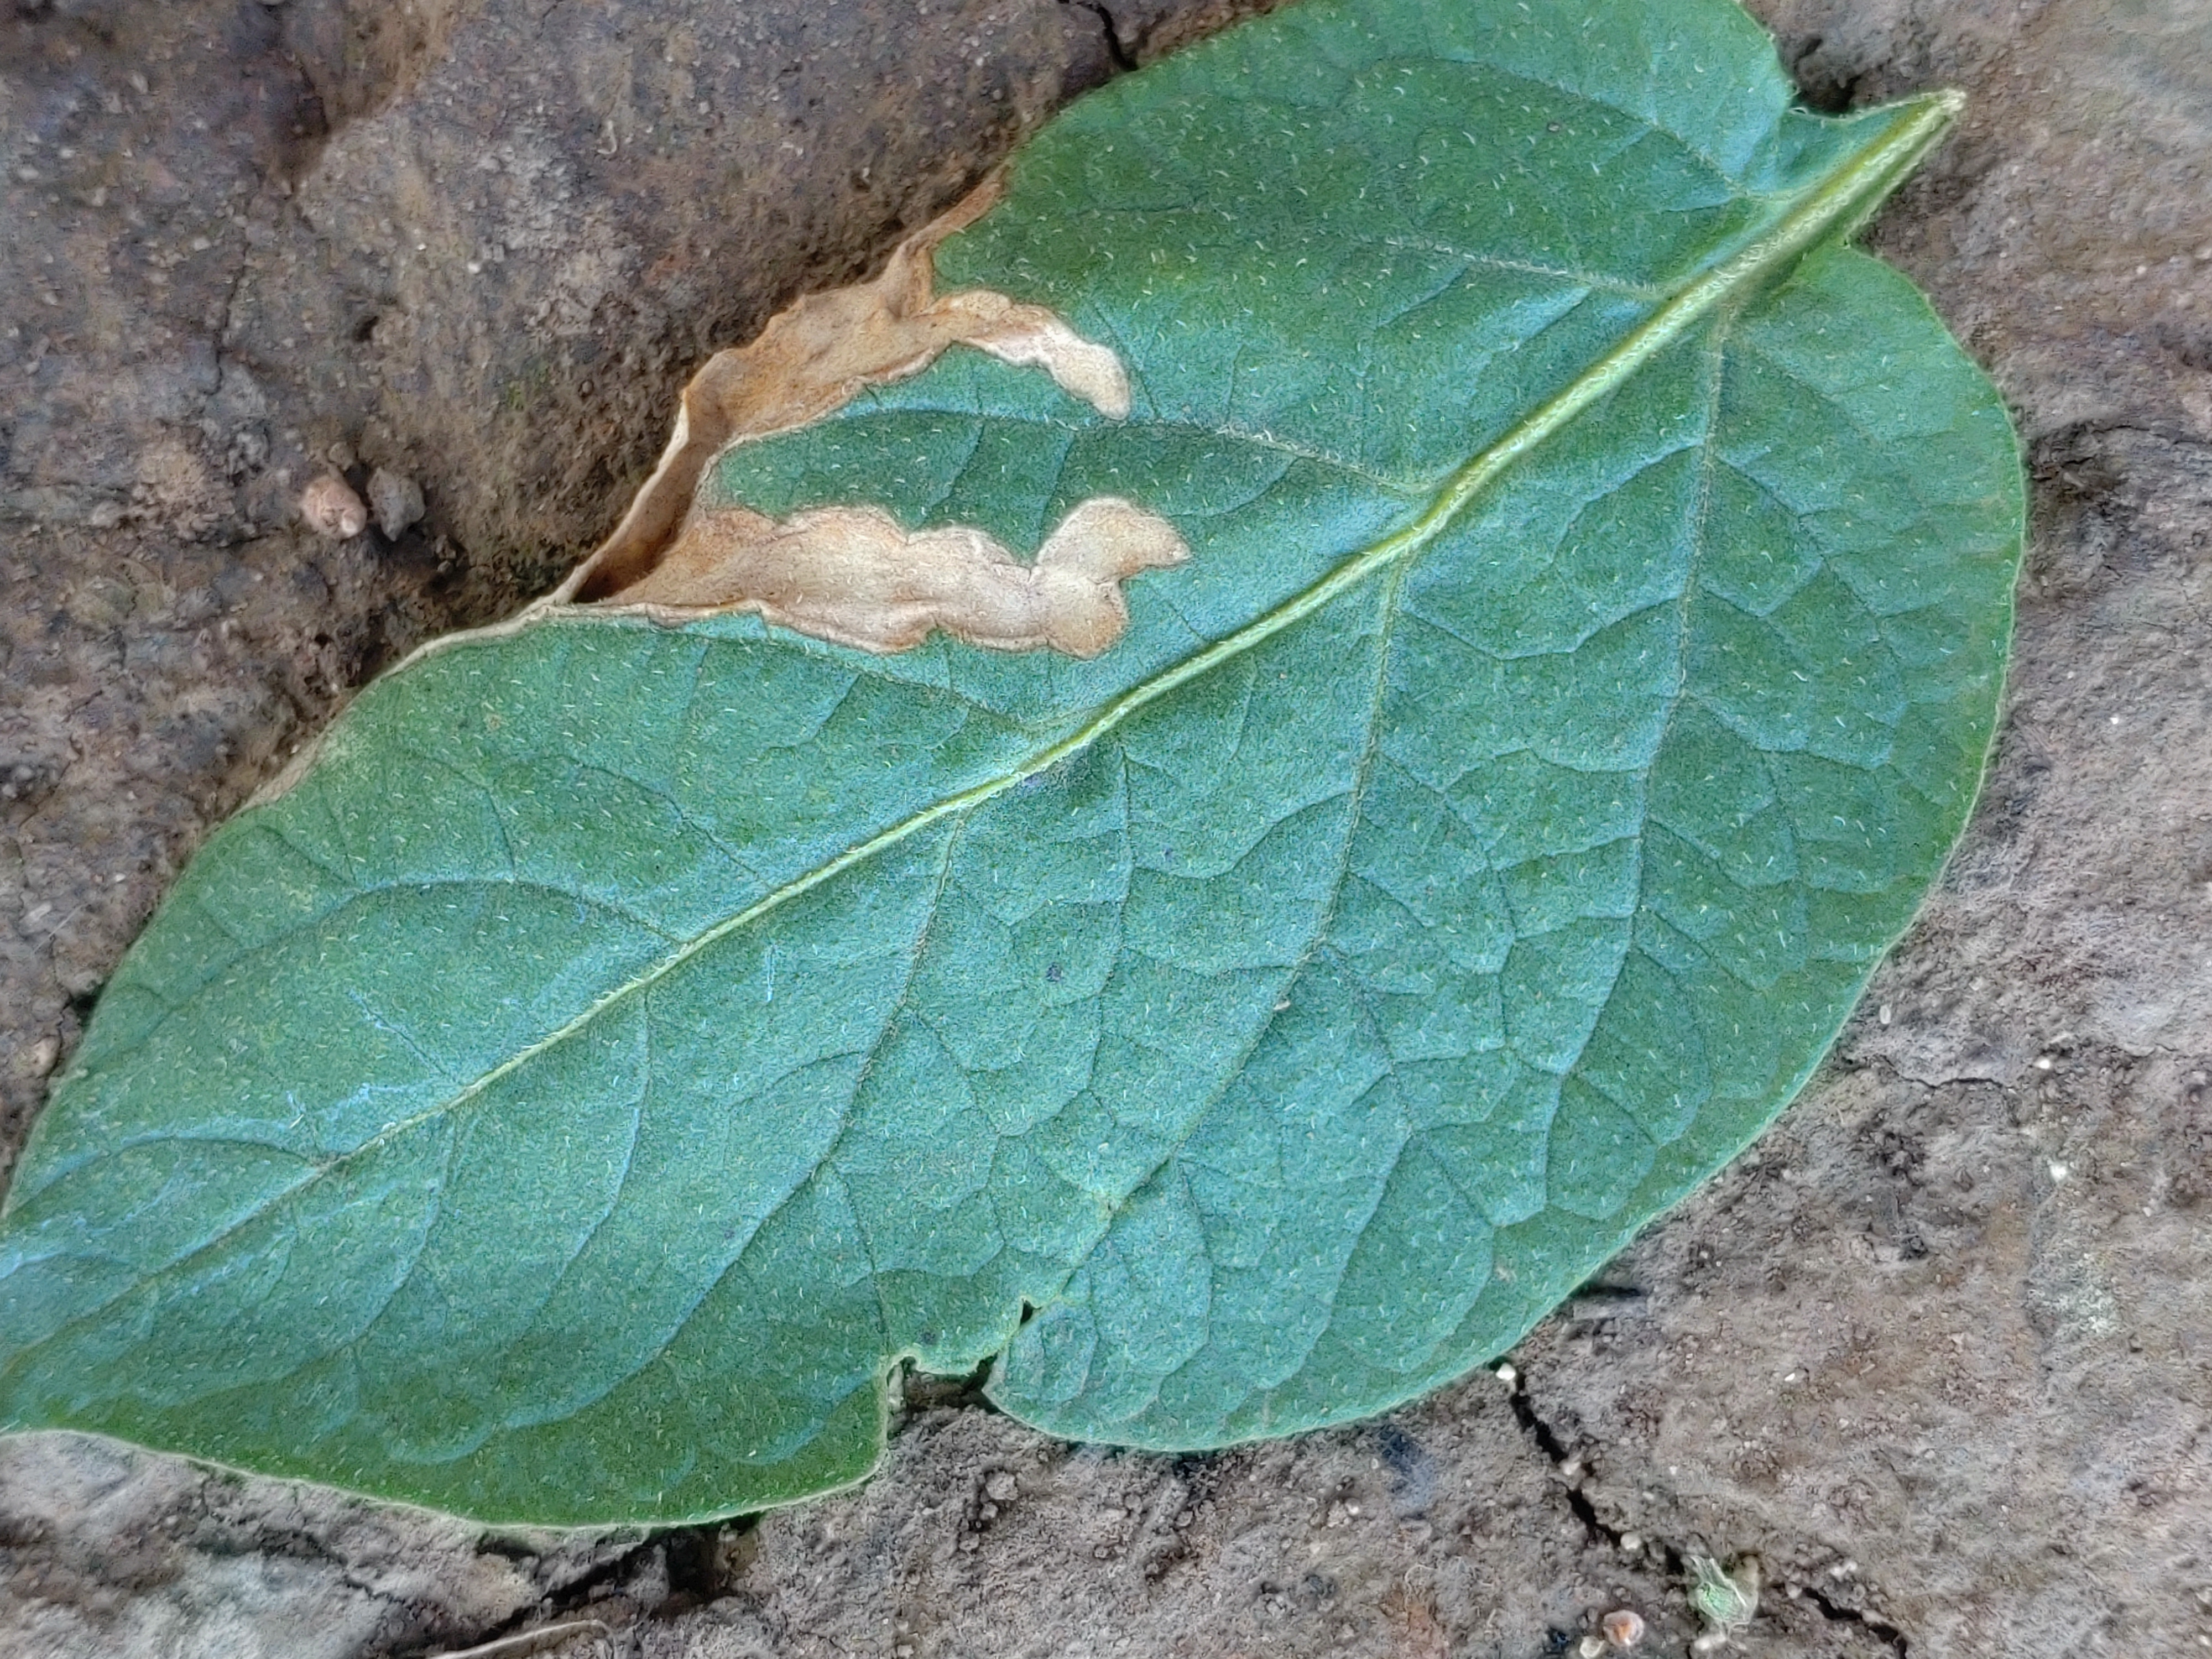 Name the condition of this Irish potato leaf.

early blight
